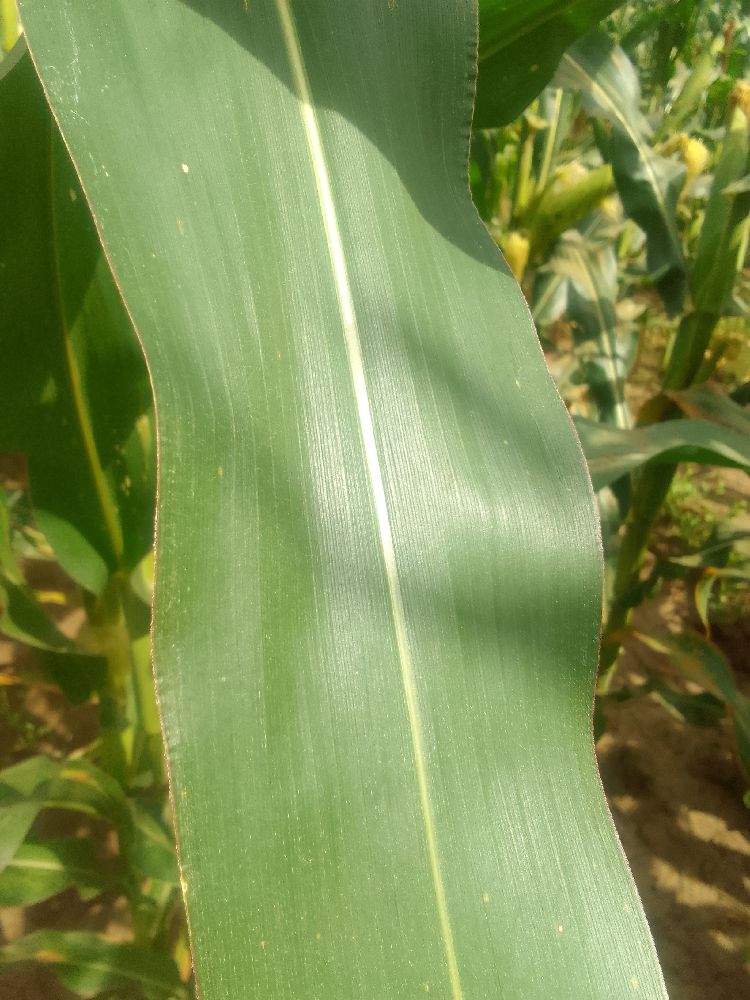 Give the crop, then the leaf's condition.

maize, healthy
